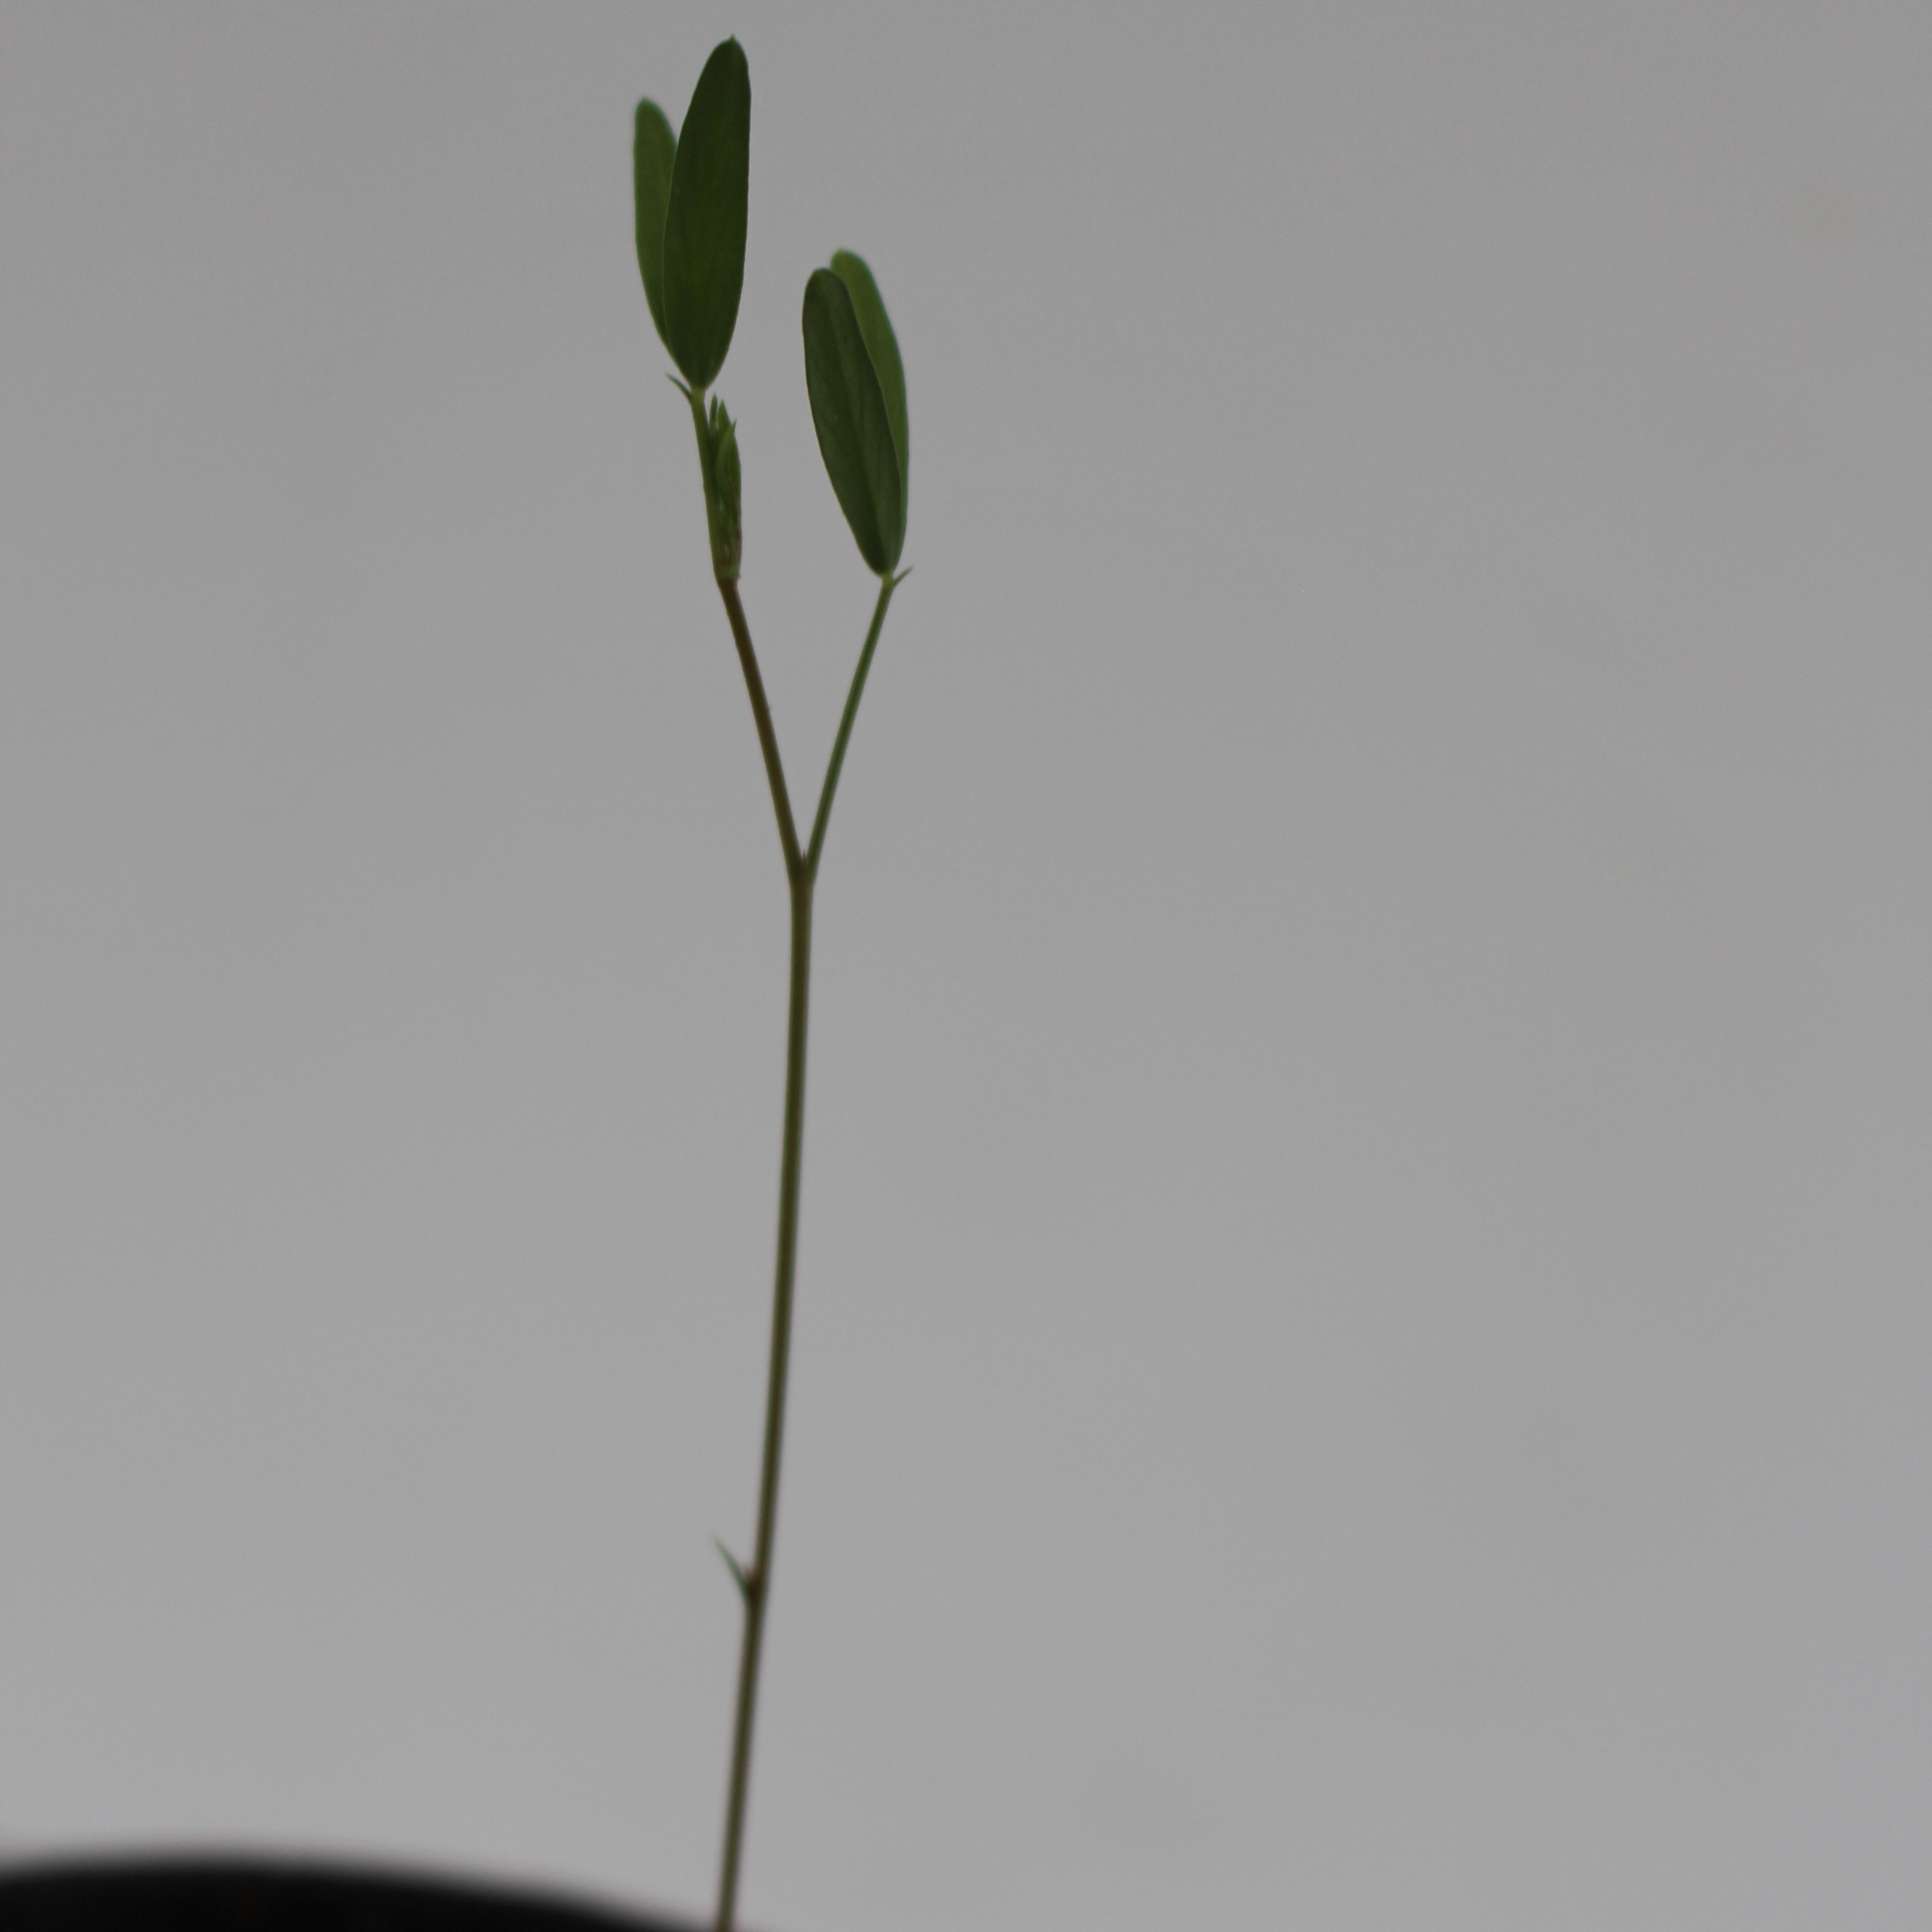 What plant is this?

Vicia sativa
